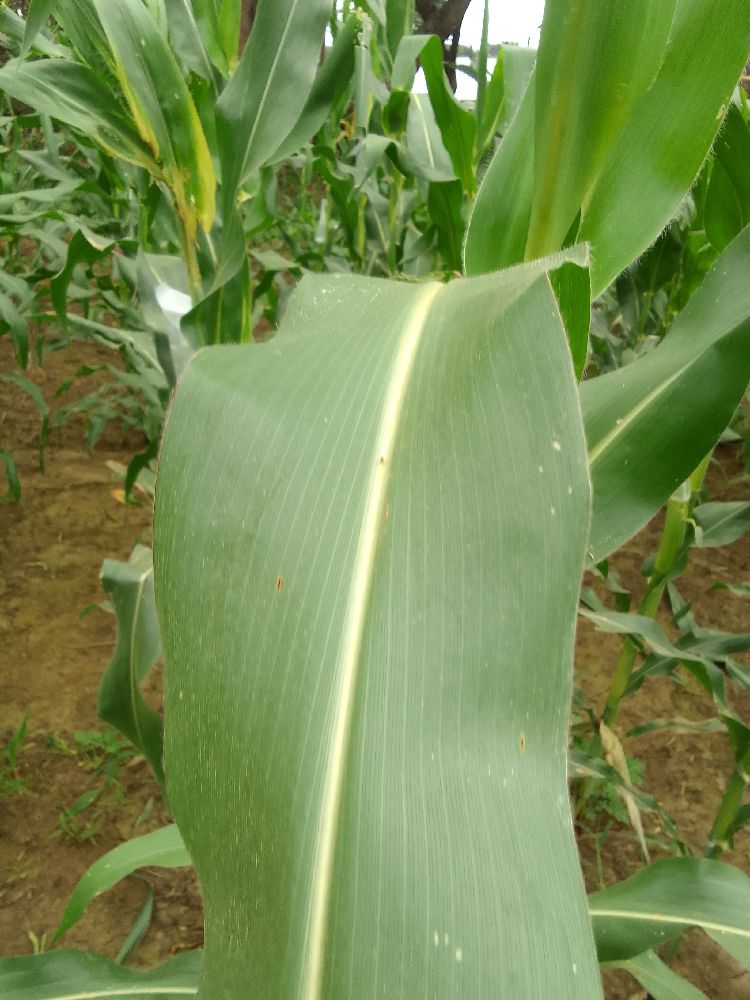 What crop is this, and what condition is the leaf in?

maize, healthy
